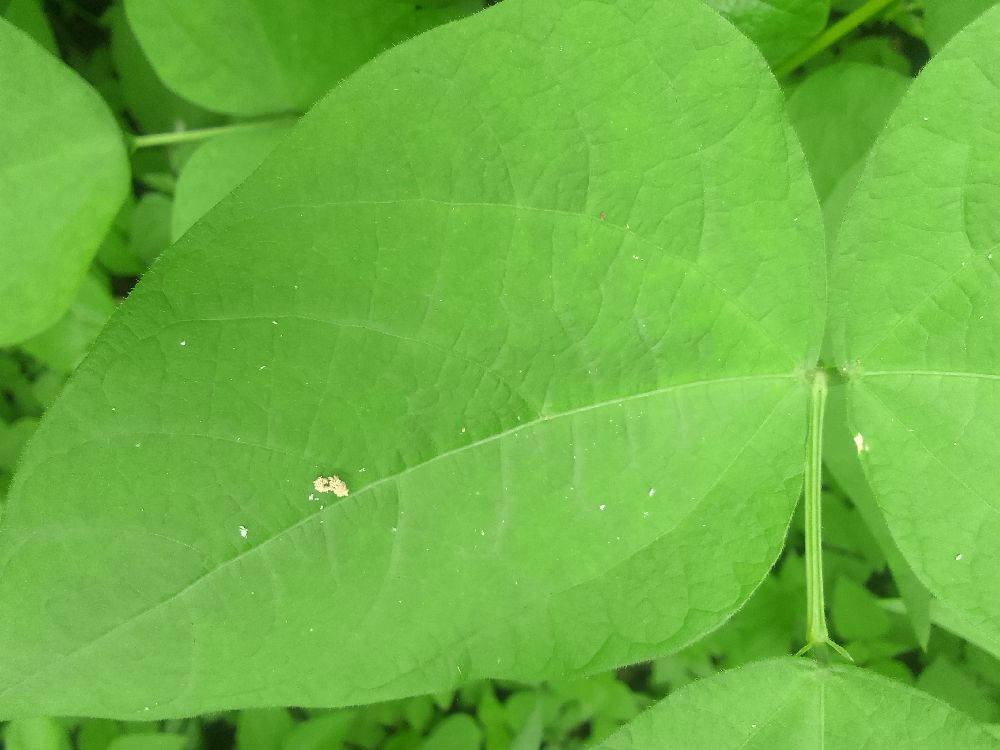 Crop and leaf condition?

common bean, healthy
